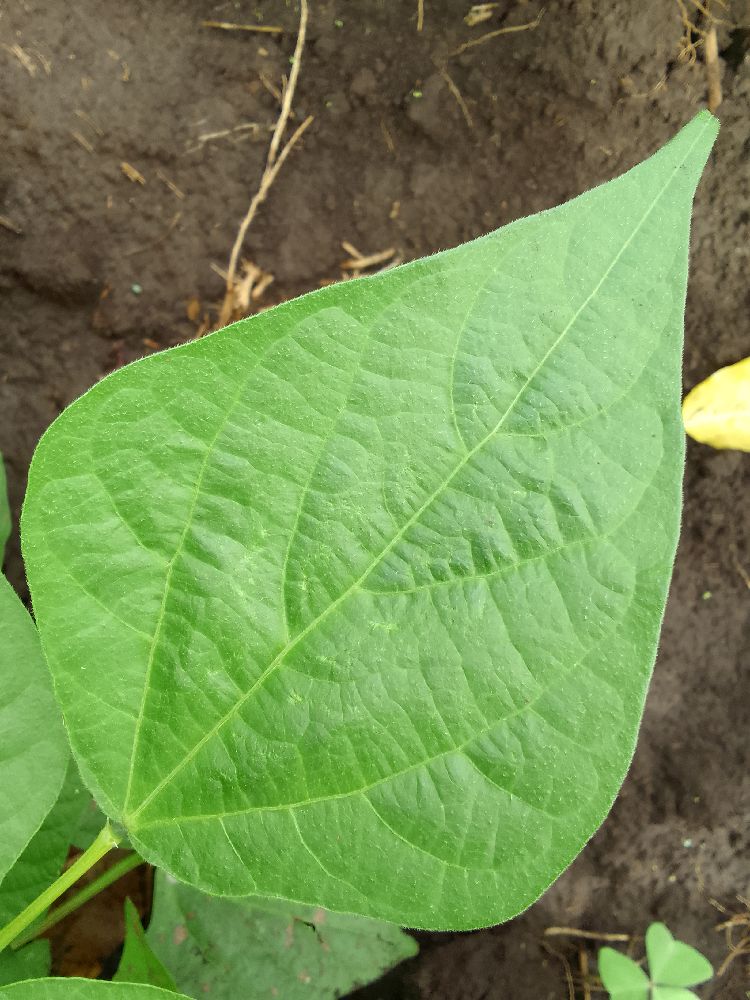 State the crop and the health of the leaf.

common bean, healthy
